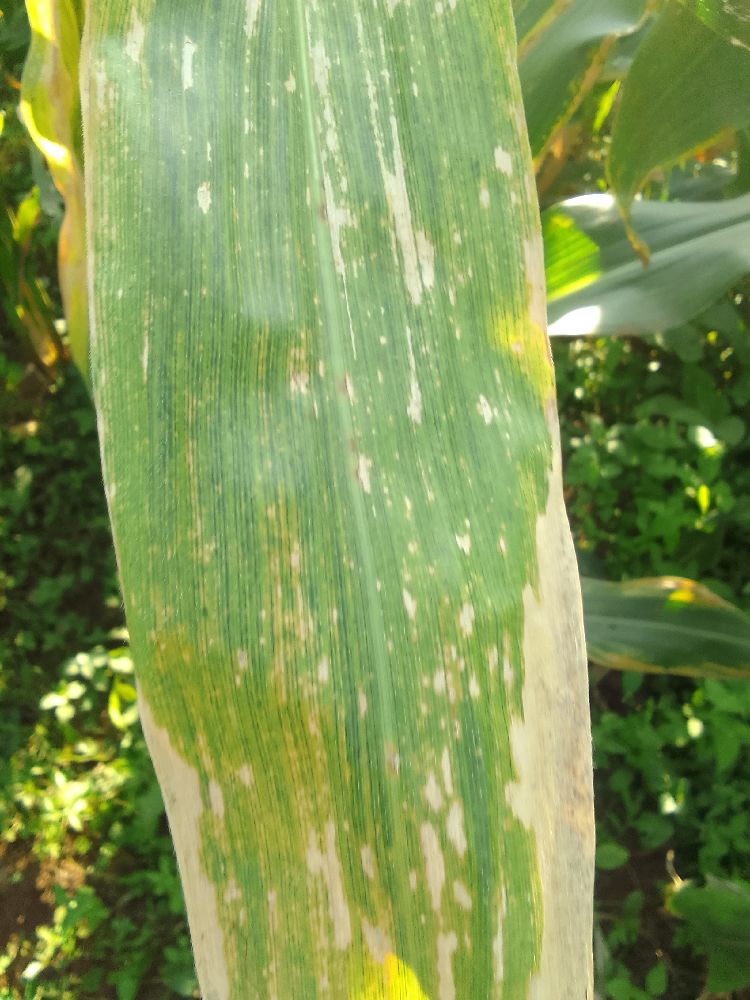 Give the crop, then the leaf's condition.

maize, maize lethal necrosis
